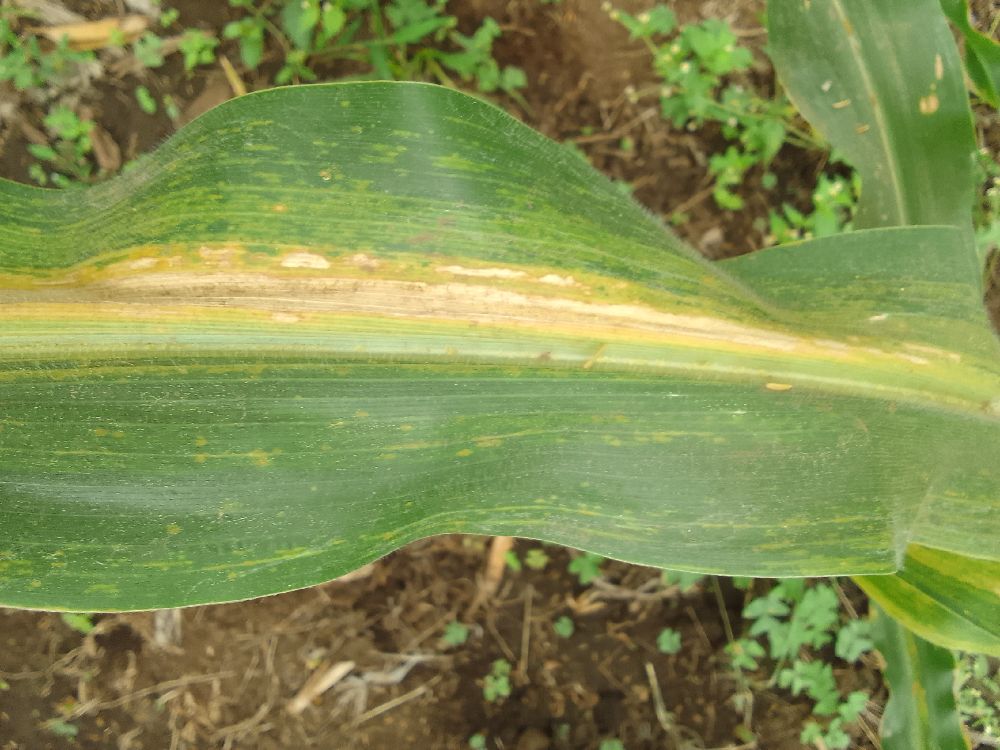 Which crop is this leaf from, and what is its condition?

maize, maize lethal necrosis
